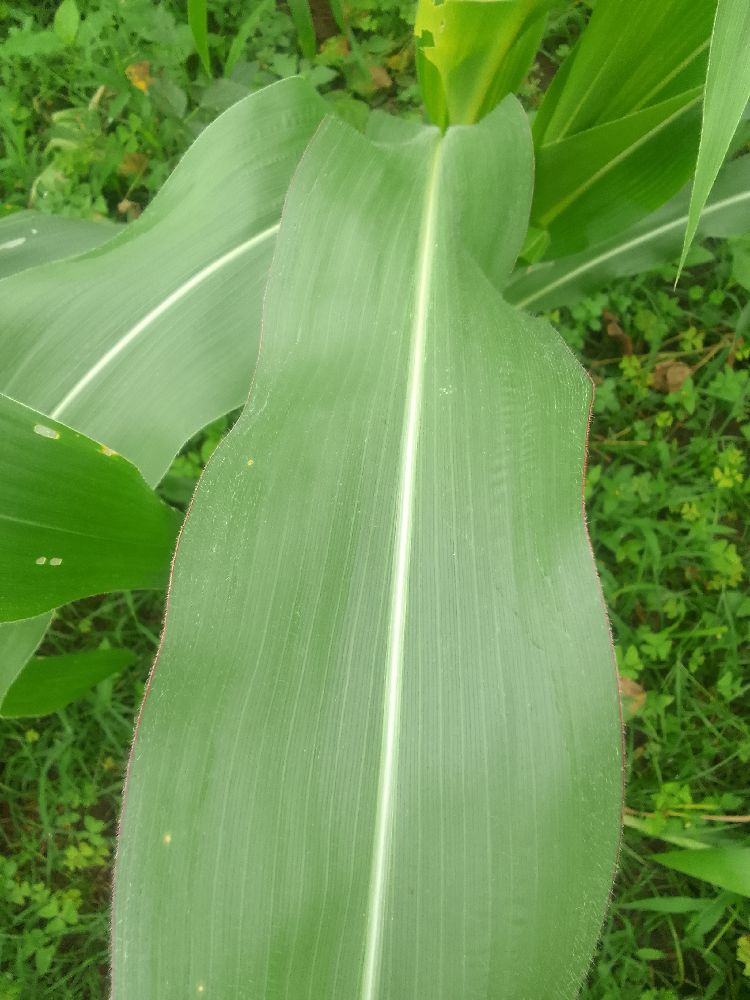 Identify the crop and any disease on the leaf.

maize, healthy
